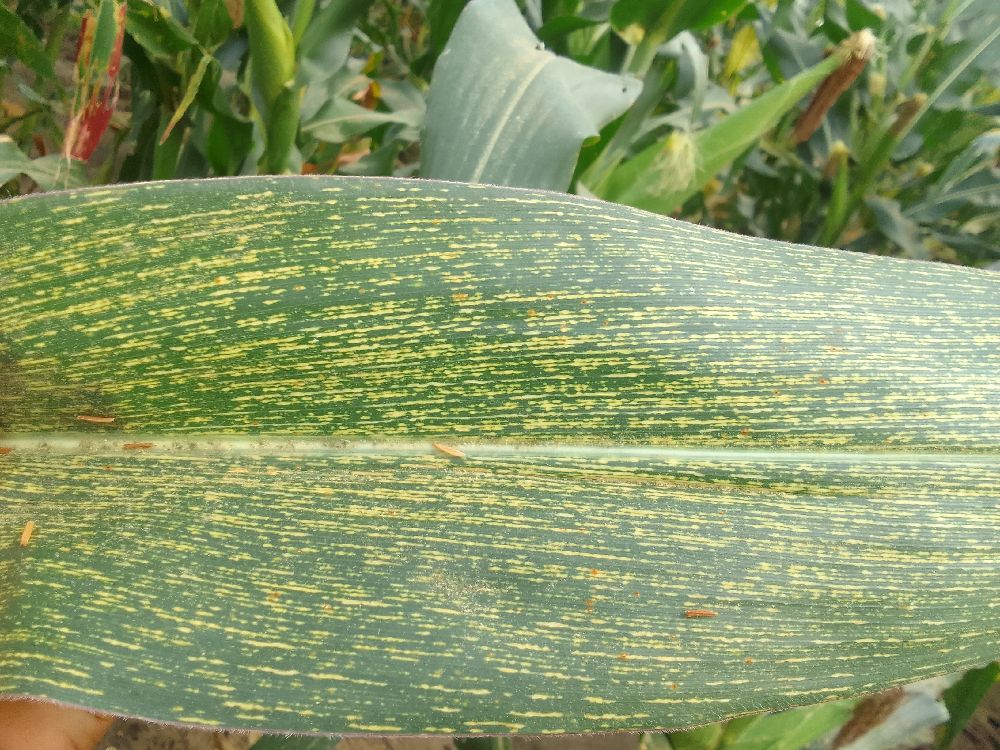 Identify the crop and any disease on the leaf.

maize, maize streak virus
